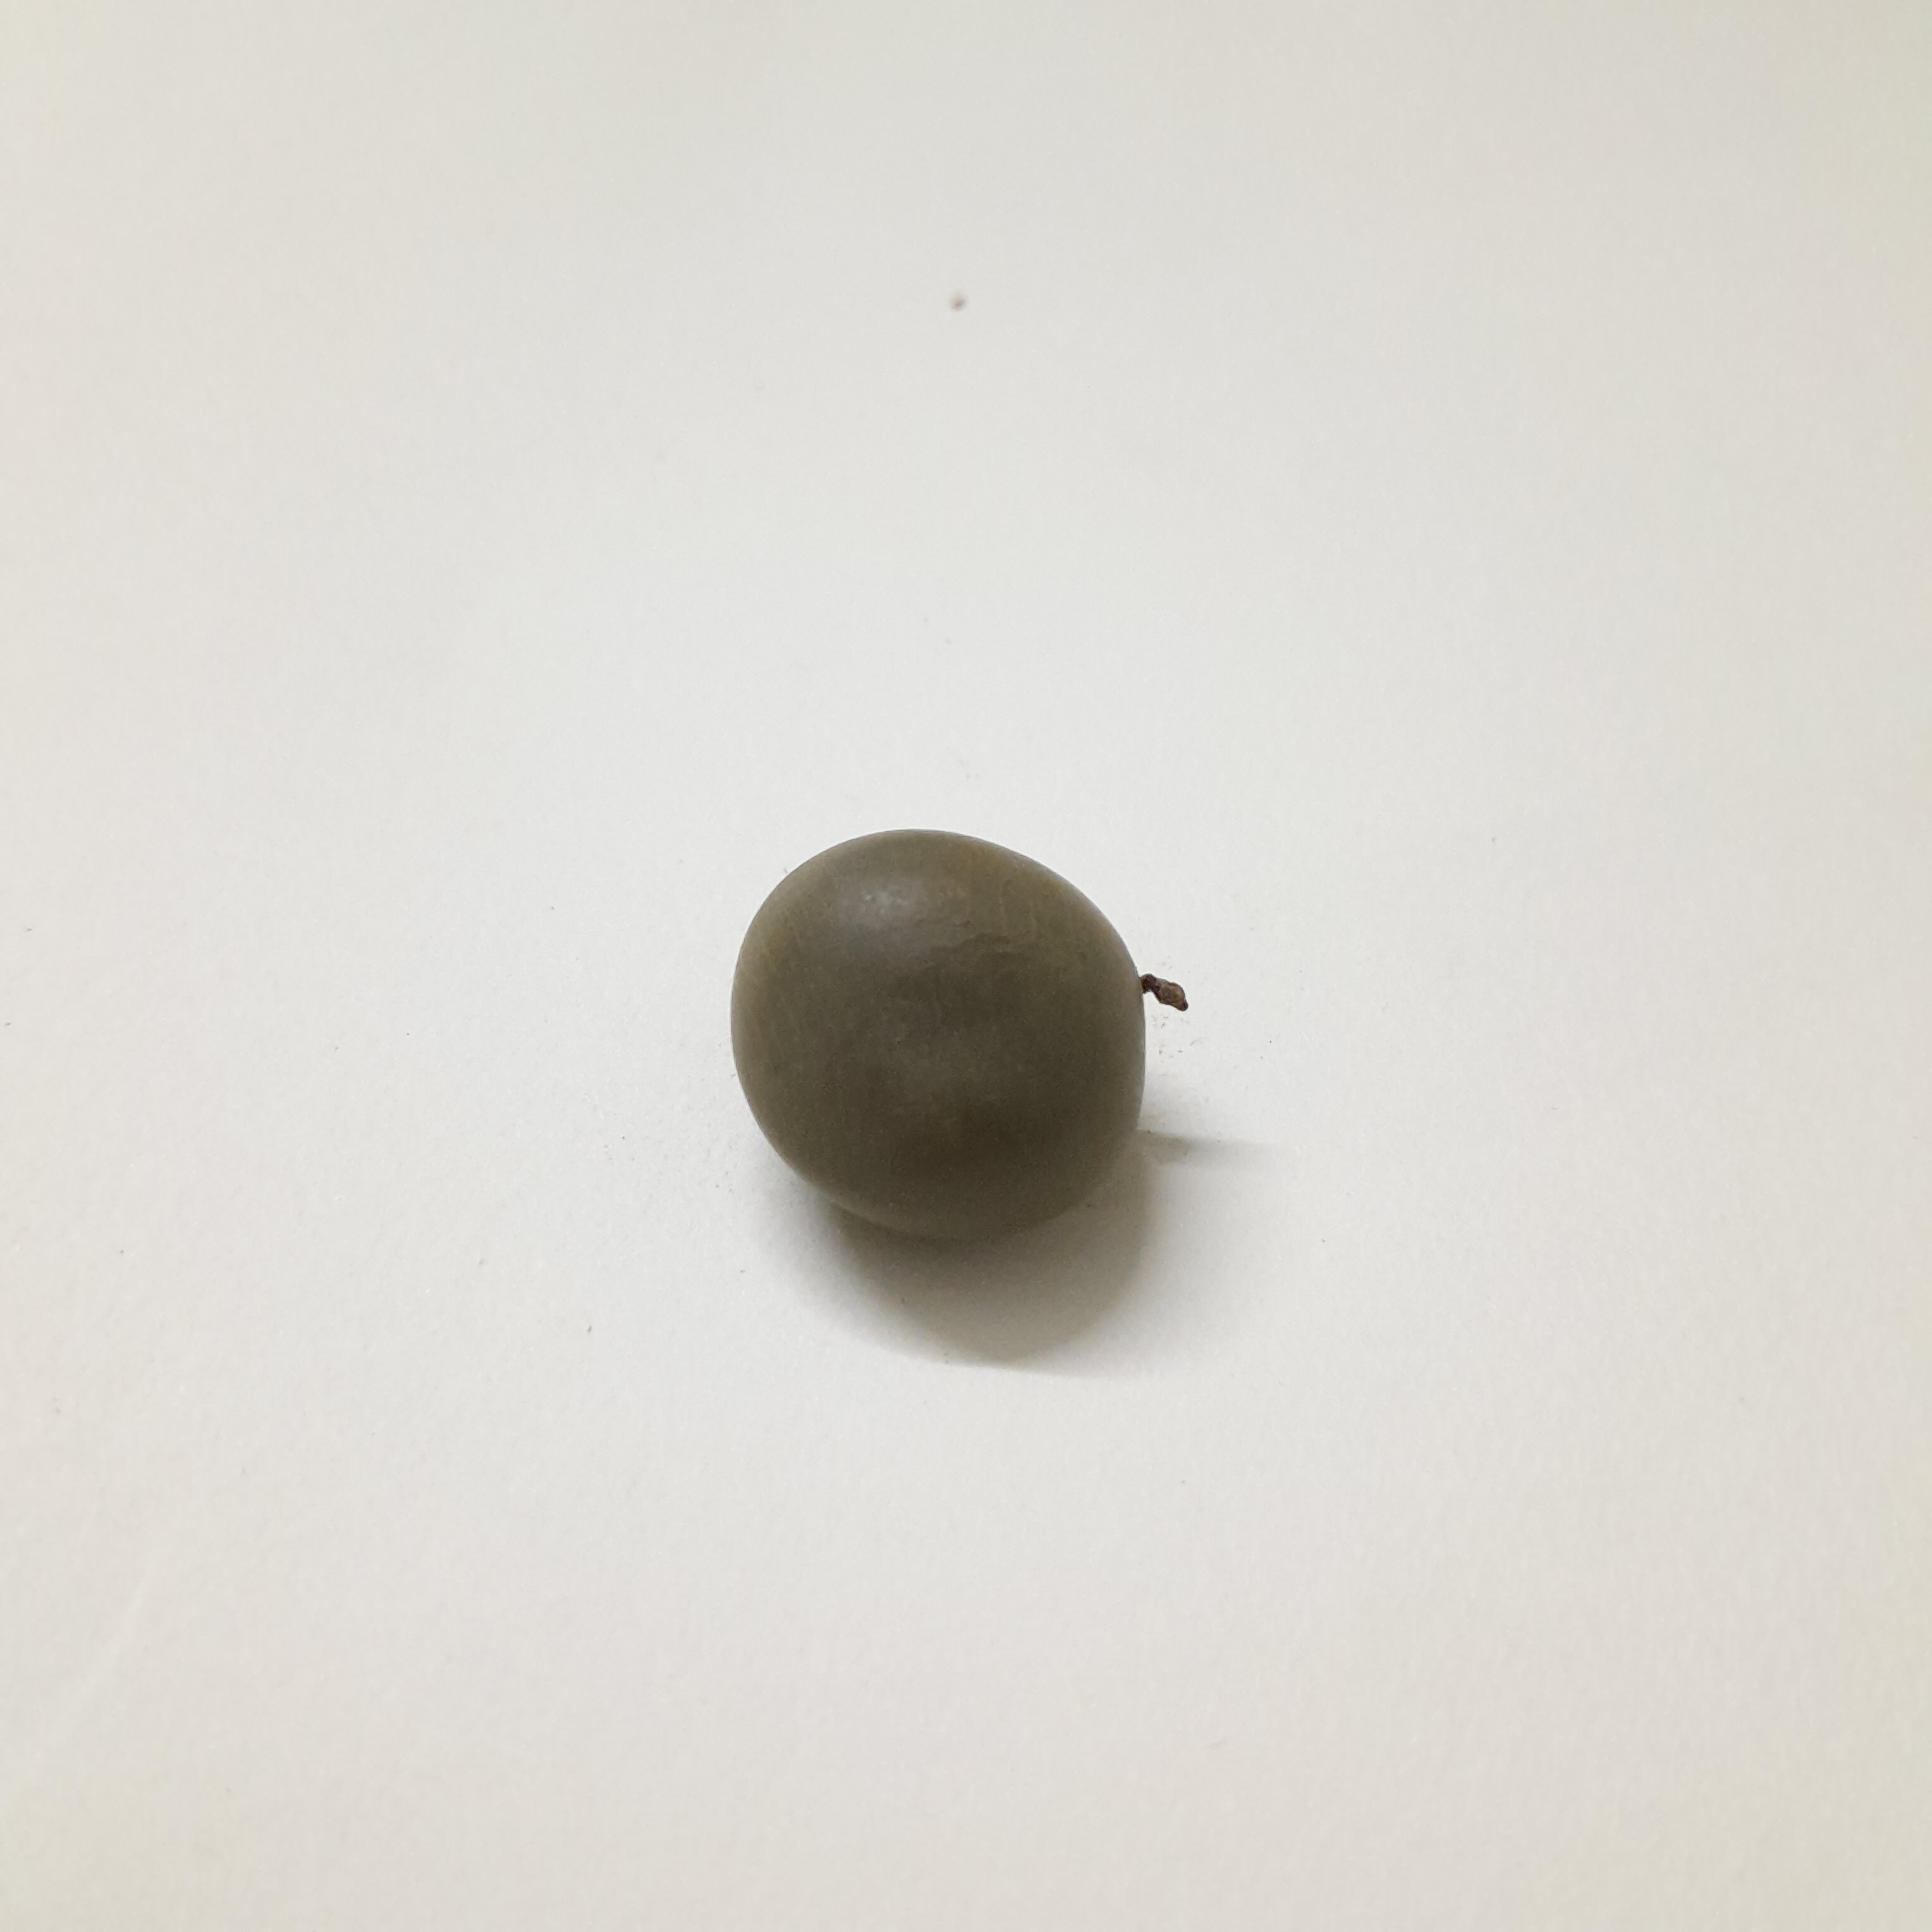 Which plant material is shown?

sagargota
